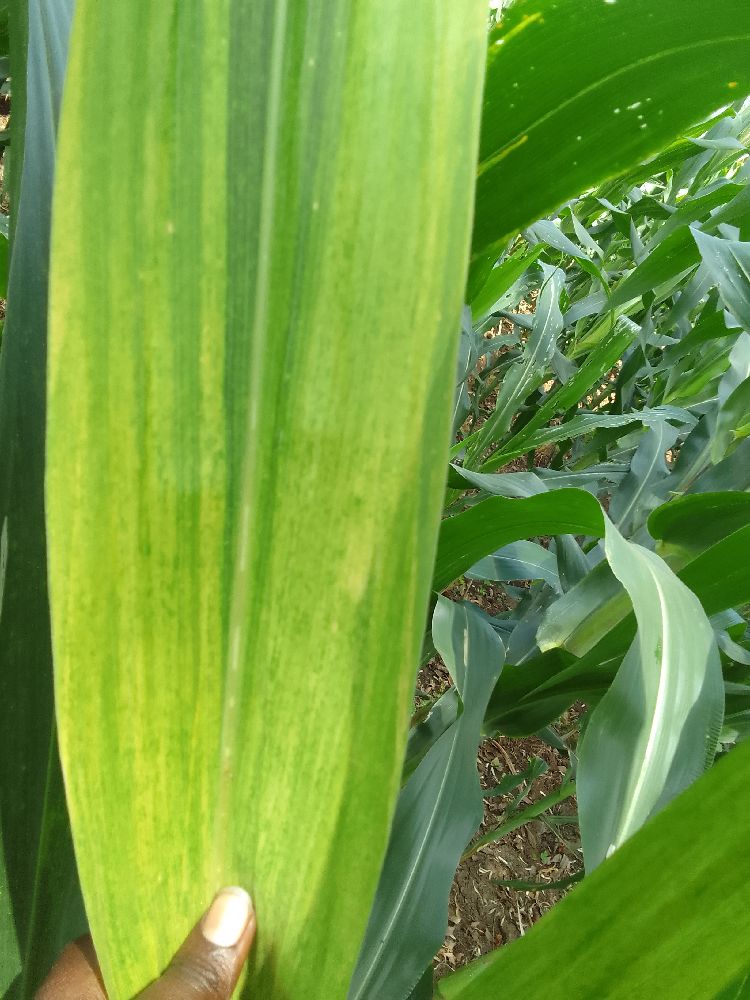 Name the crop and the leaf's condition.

maize, maize lethal necrosis
